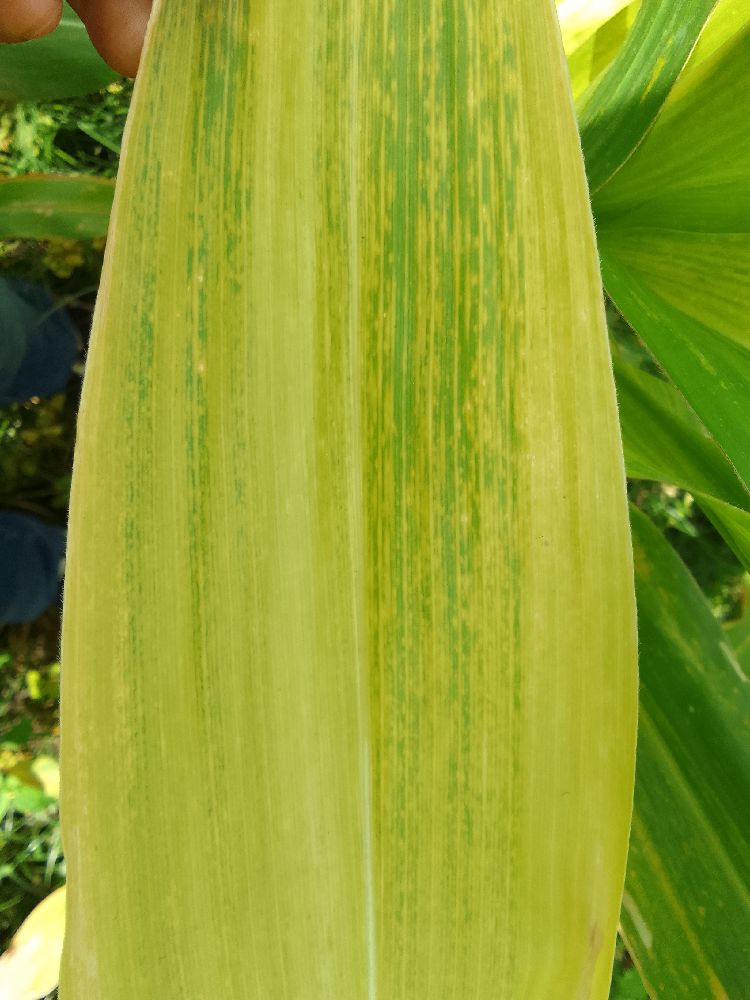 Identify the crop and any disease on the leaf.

maize, maize lethal necrosis
